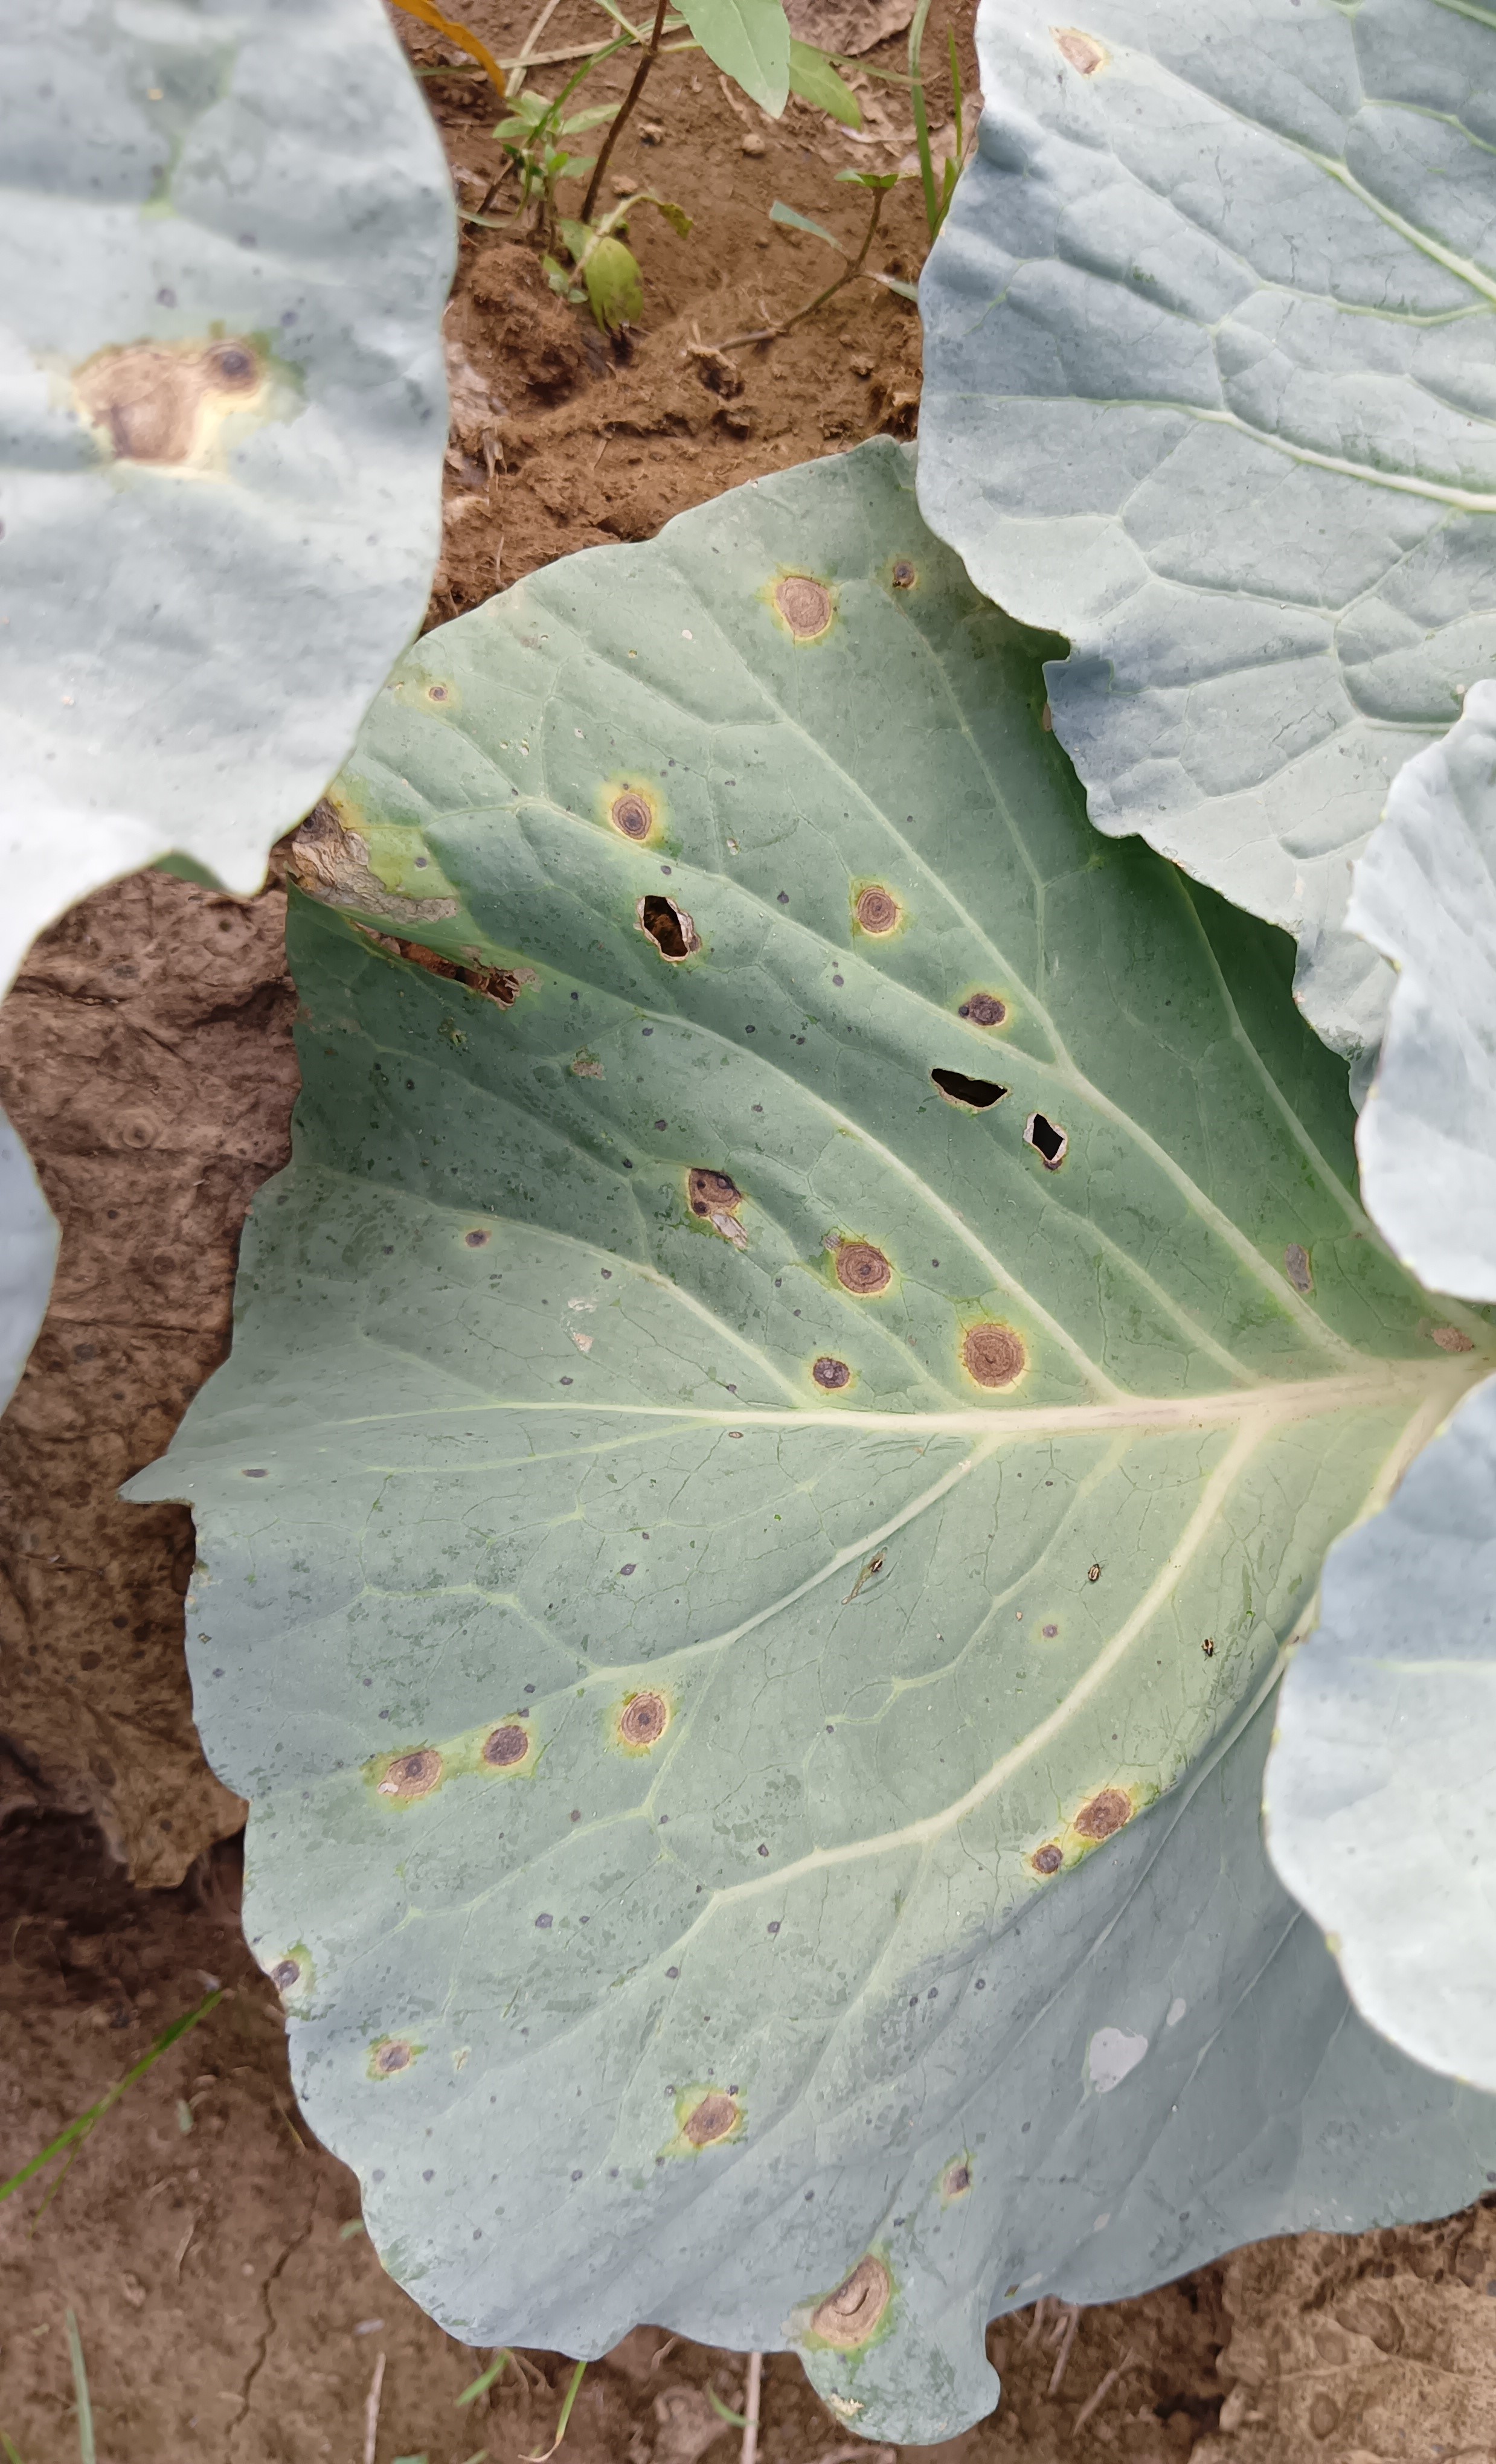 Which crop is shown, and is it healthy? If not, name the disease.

cabbage, alternaria
